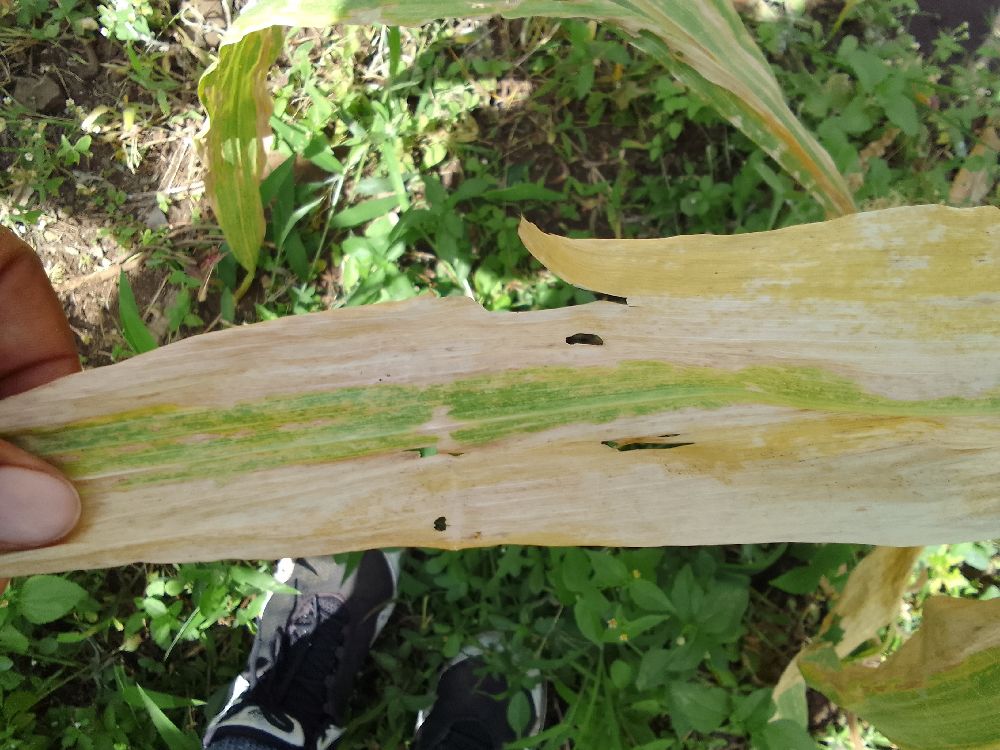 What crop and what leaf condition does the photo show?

maize, maize lethal necrosis
